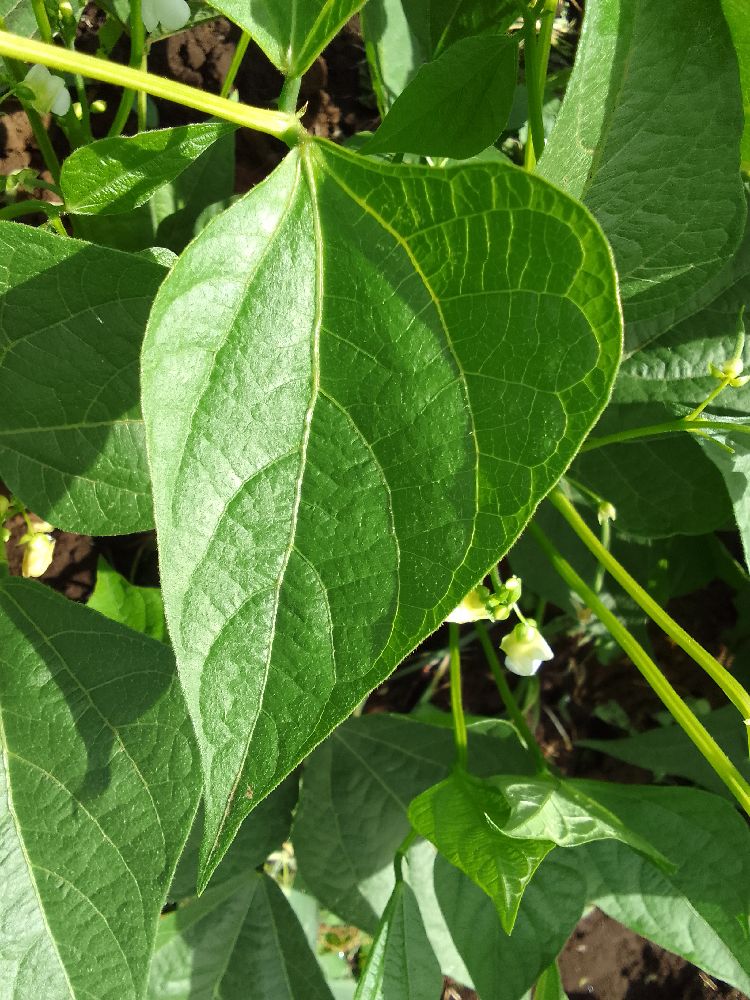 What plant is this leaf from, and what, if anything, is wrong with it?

common bean, healthy
